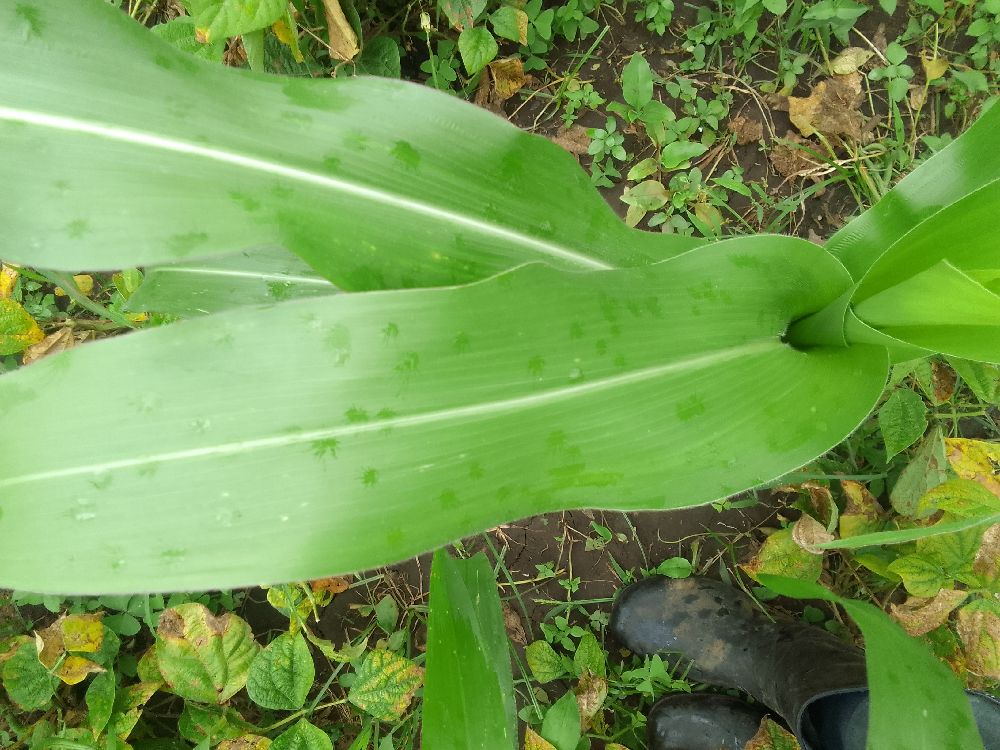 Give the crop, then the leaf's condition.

maize, healthy
